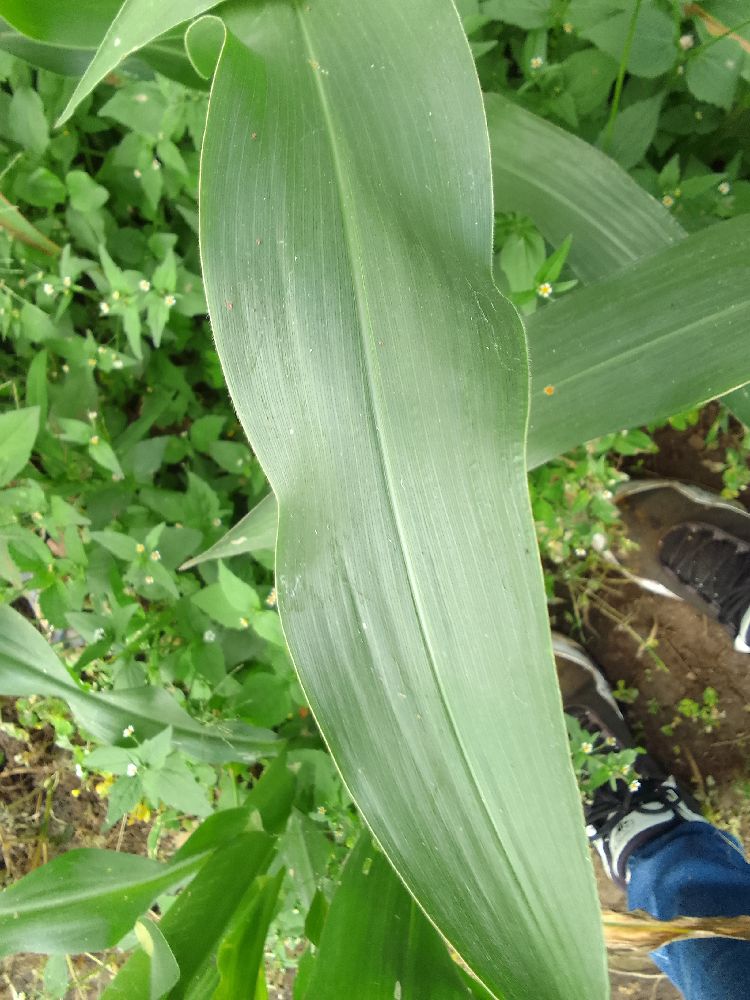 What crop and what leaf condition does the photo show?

maize, healthy
